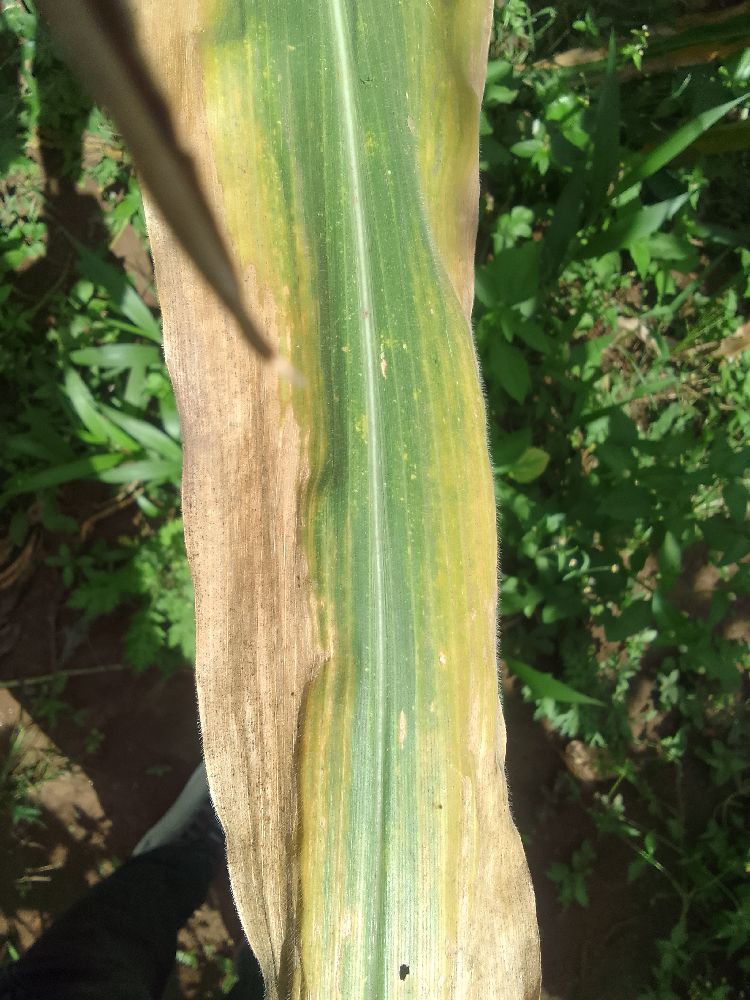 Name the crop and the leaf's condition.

maize, maize lethal necrosis
